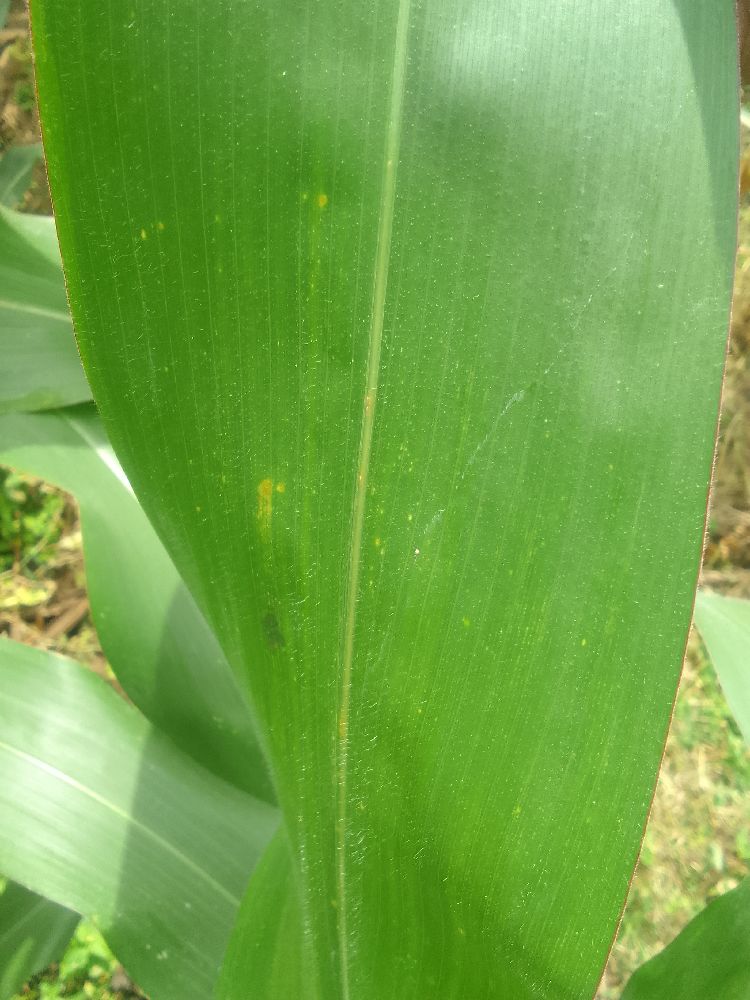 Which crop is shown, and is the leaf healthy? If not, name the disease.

maize, healthy
